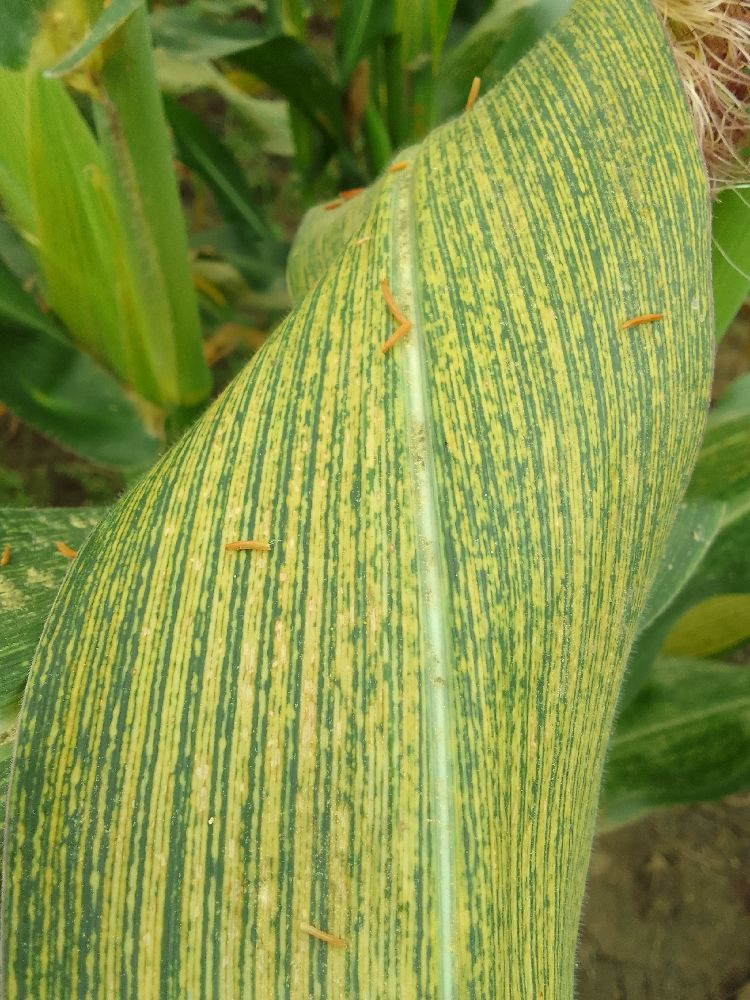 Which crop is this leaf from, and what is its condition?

maize, maize streak virus
